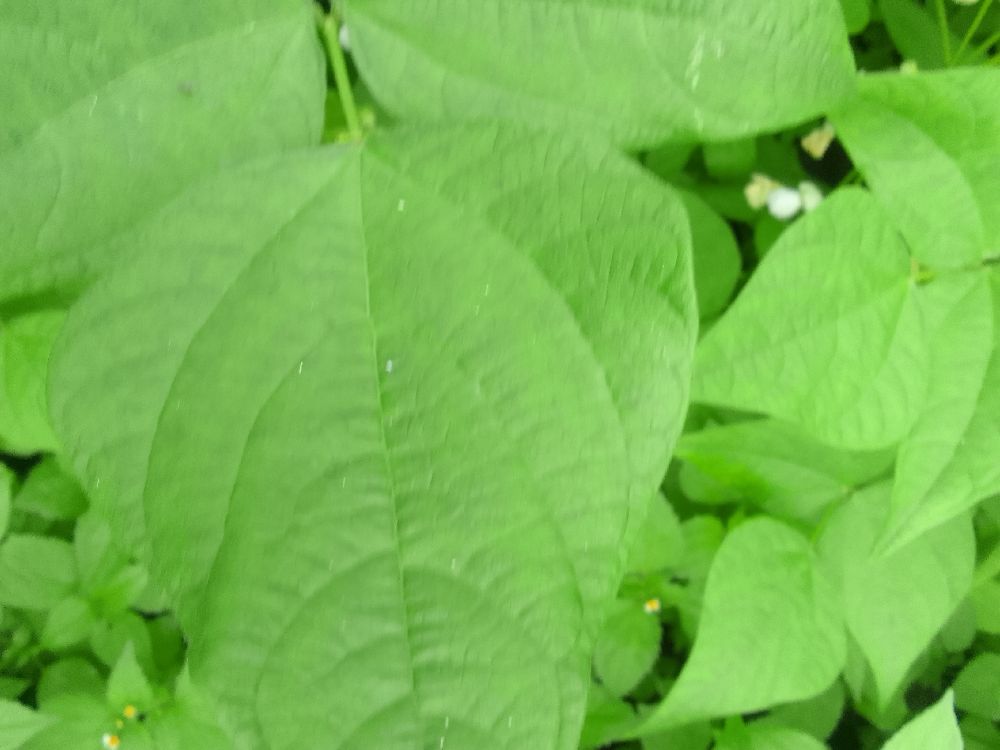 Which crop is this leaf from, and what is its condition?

common bean, healthy
